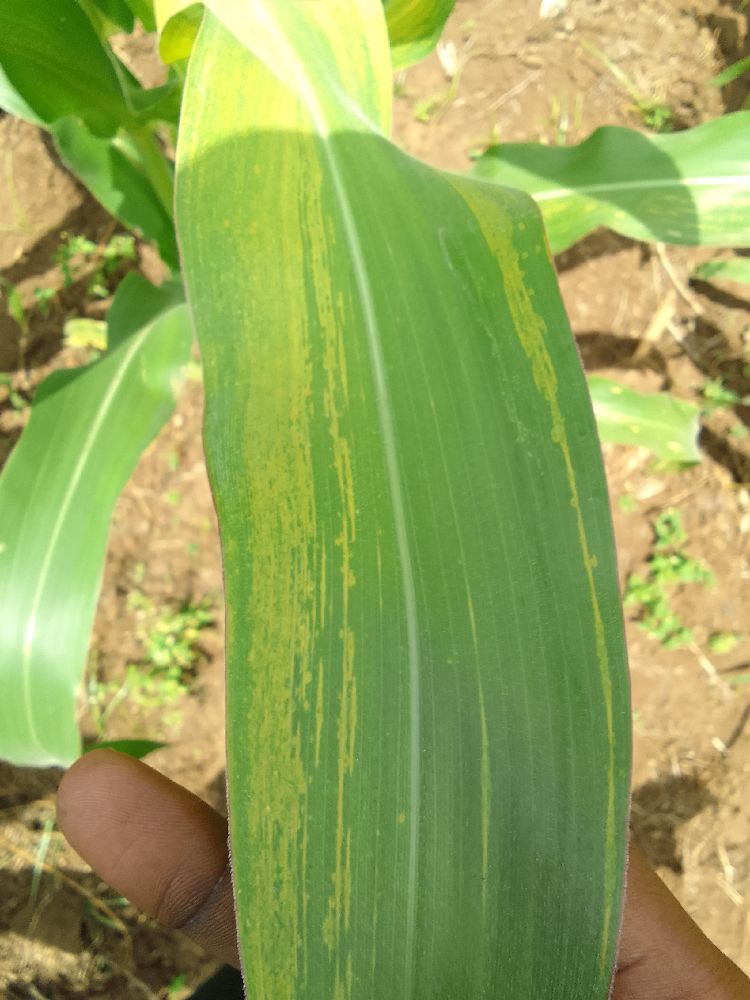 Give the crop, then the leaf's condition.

maize, maize lethal necrosis
